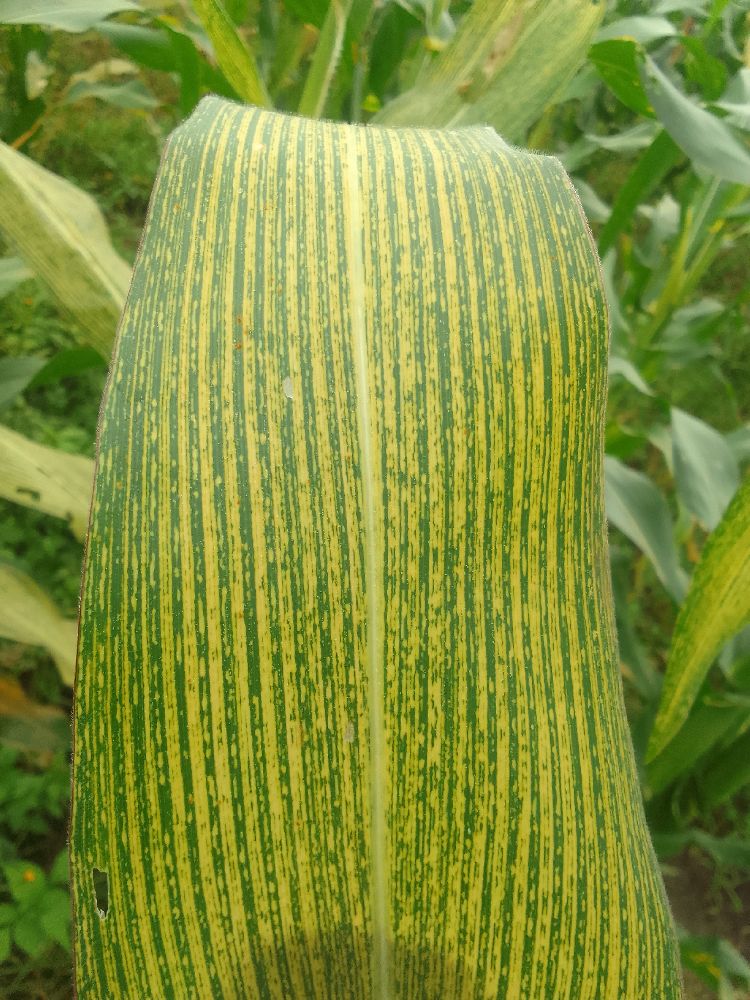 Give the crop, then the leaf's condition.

maize, maize streak virus
